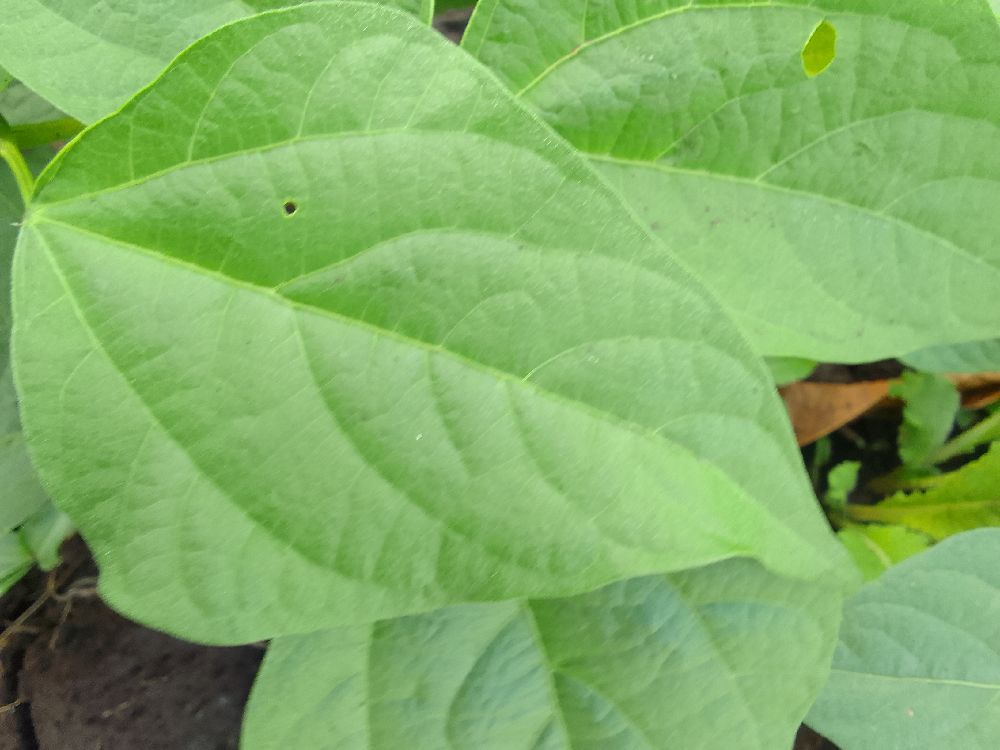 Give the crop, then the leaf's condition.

common bean, healthy
